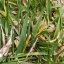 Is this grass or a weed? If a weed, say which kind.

grass
